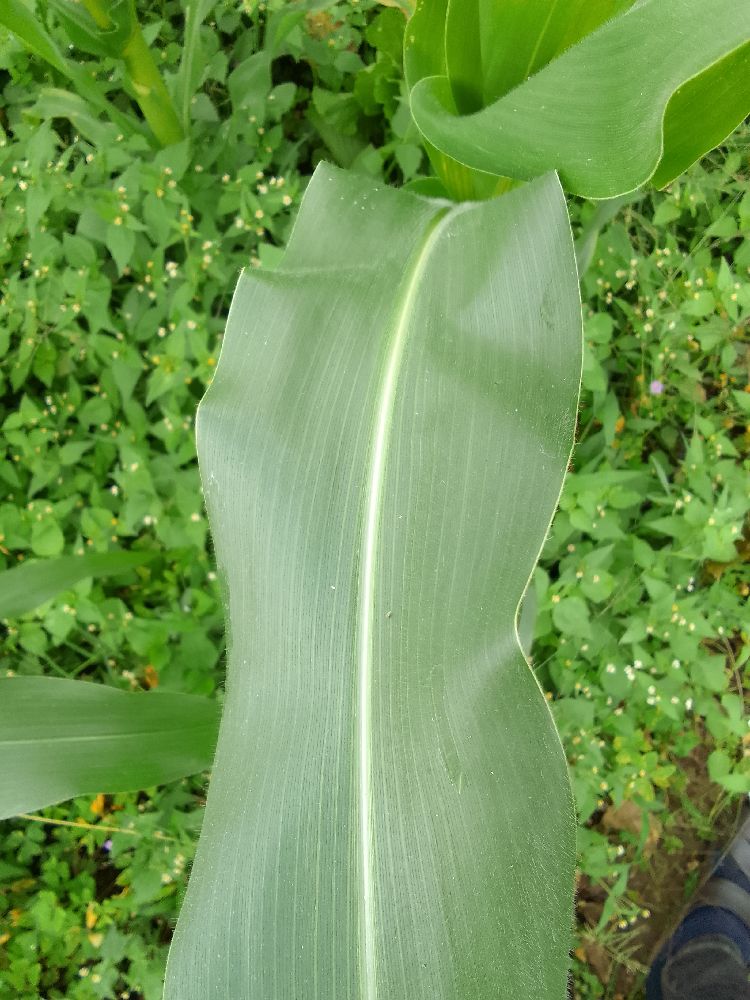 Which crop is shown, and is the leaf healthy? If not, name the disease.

maize, healthy
